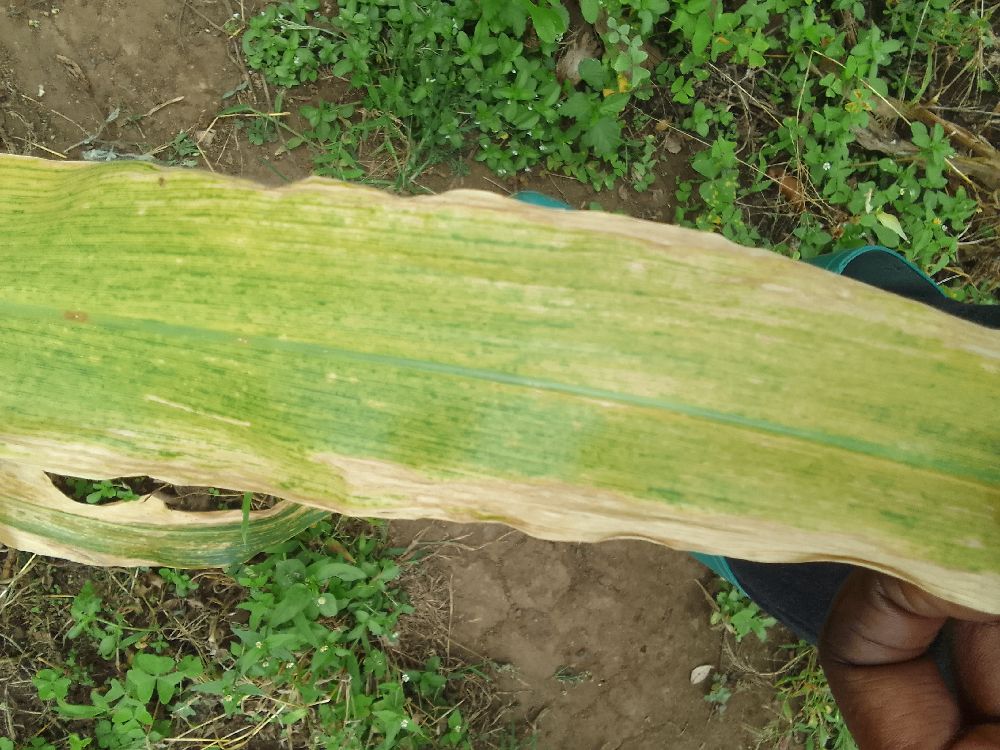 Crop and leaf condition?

maize, maize lethal necrosis
